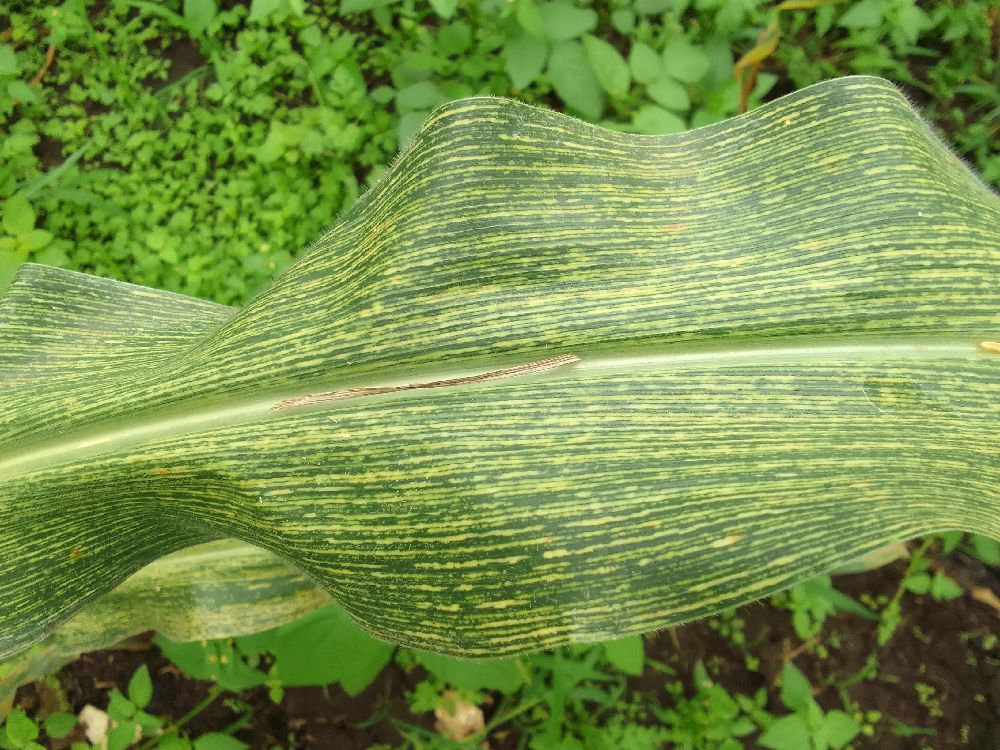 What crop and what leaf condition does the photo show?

maize, maize streak virus
